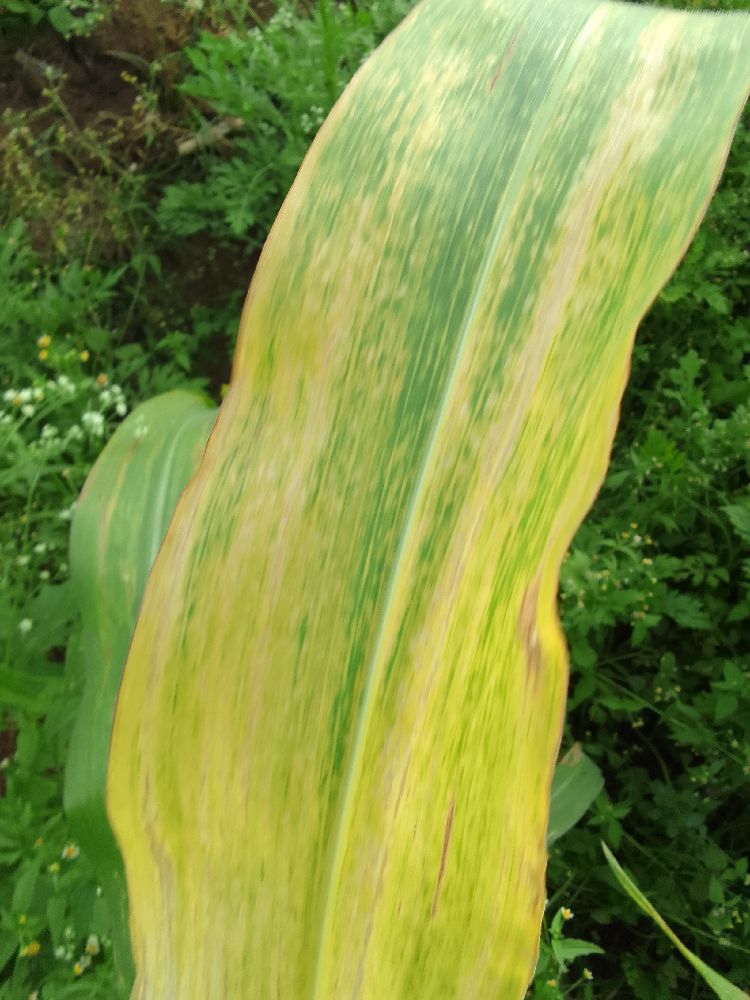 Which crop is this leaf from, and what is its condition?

maize, maize lethal necrosis
